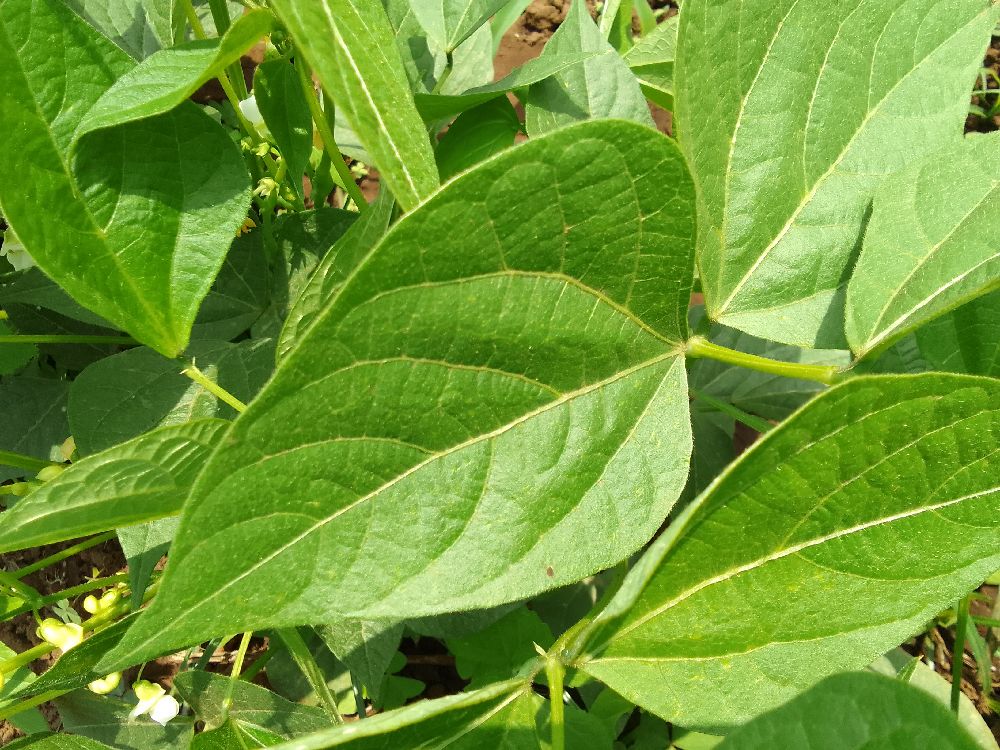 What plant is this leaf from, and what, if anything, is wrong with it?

common bean, healthy
